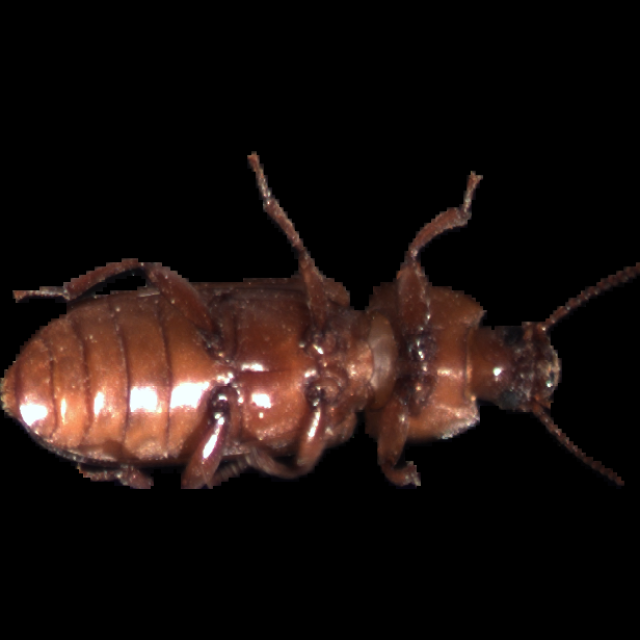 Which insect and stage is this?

mealworm beetle
